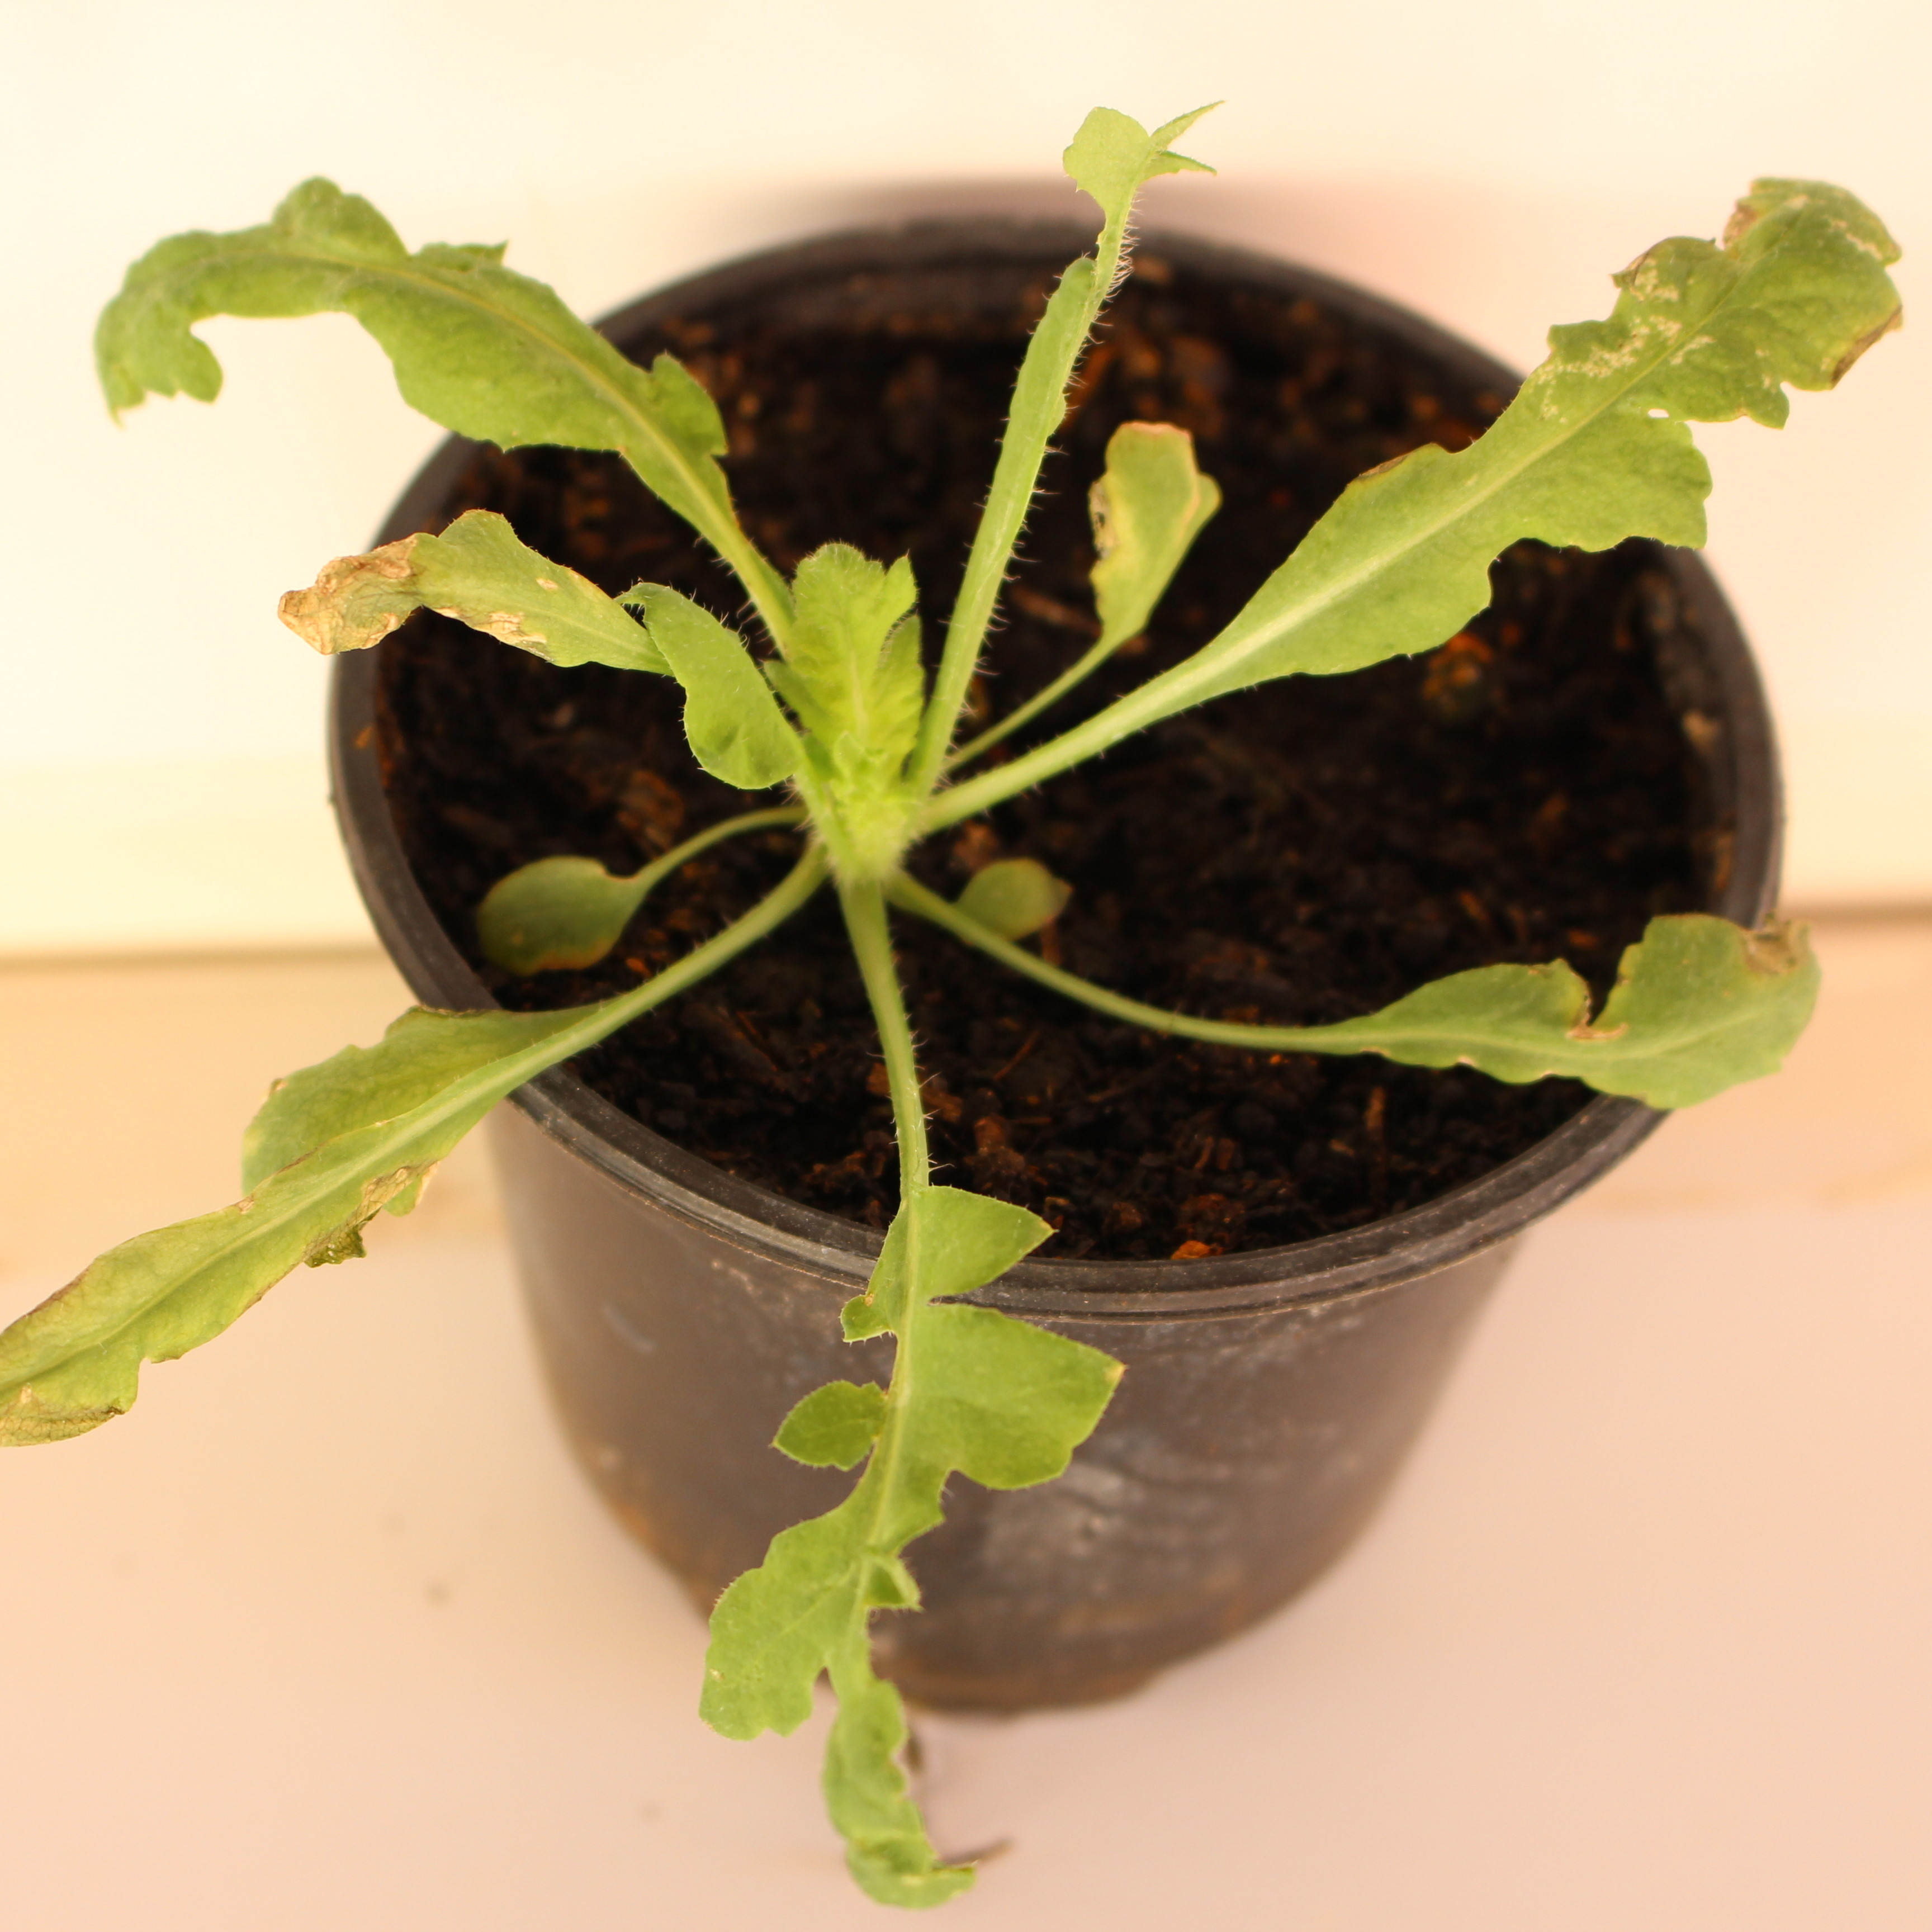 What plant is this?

Papaver rhoeas
